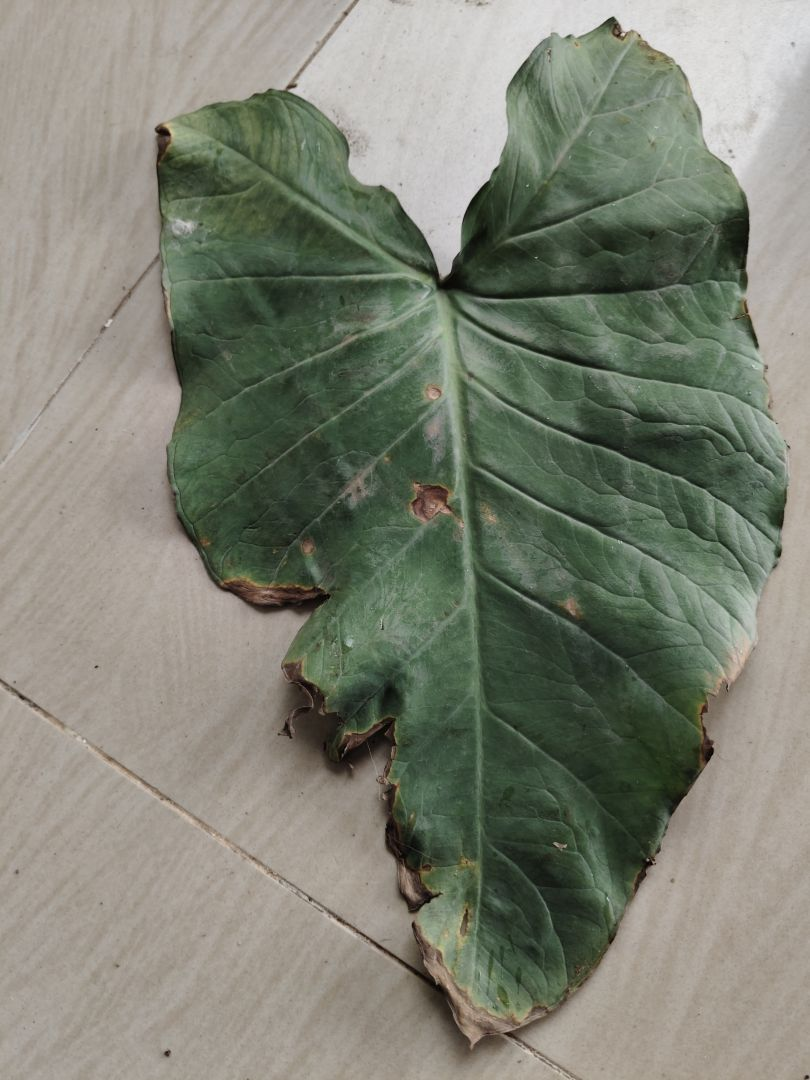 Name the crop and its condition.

taro, leaf blight
